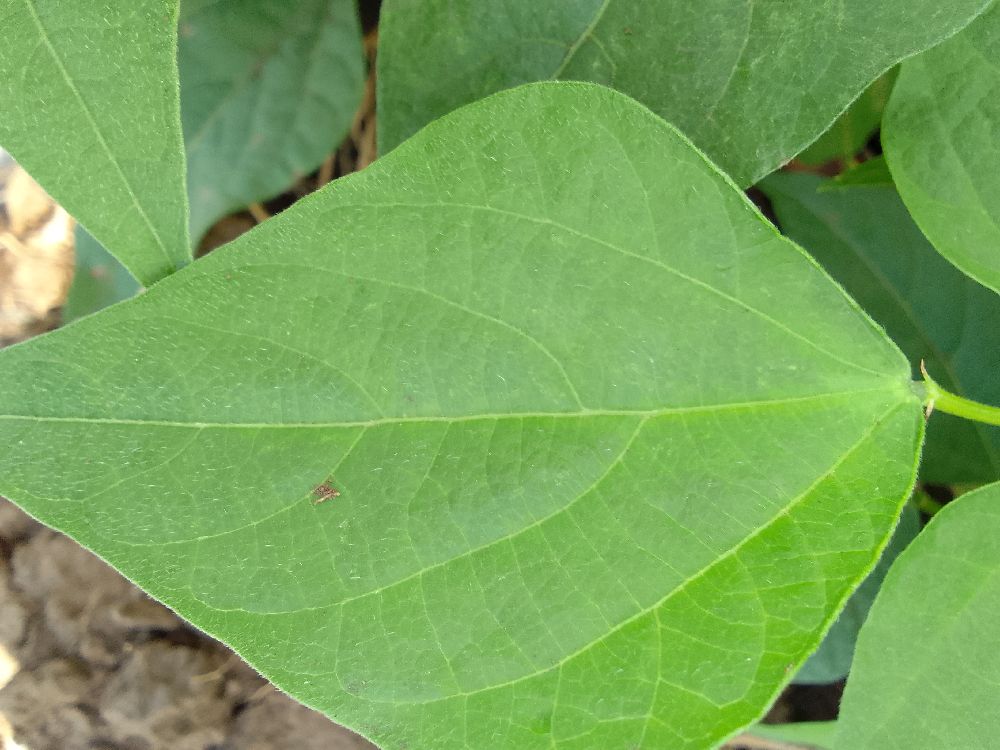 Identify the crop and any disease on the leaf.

common bean, healthy
